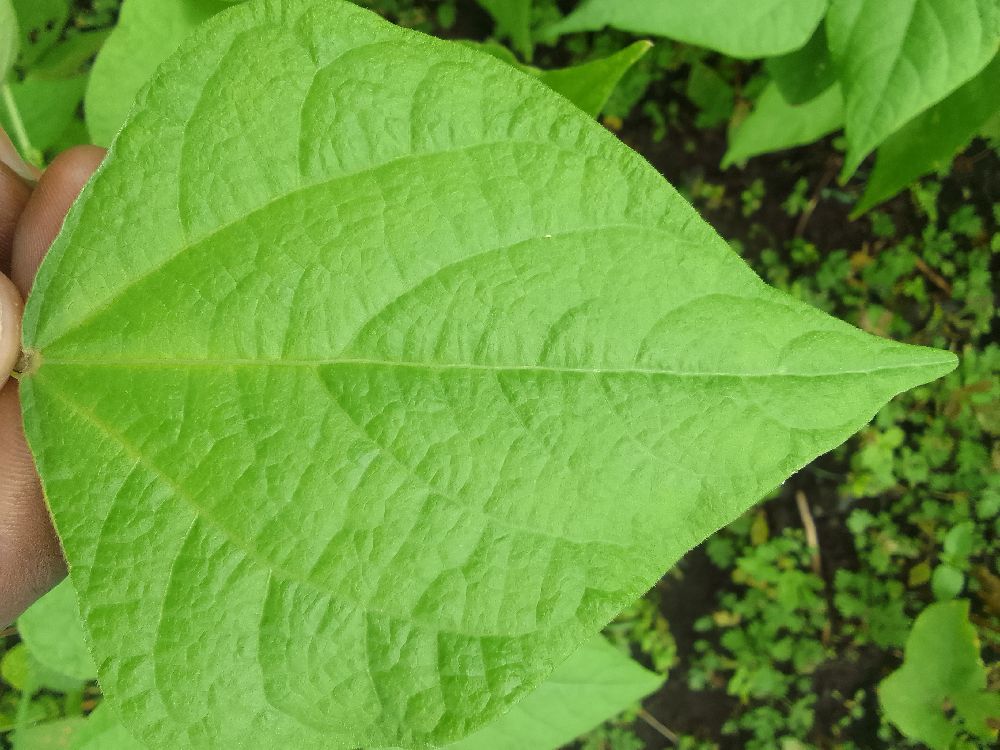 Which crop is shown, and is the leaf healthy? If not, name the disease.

common bean, healthy
